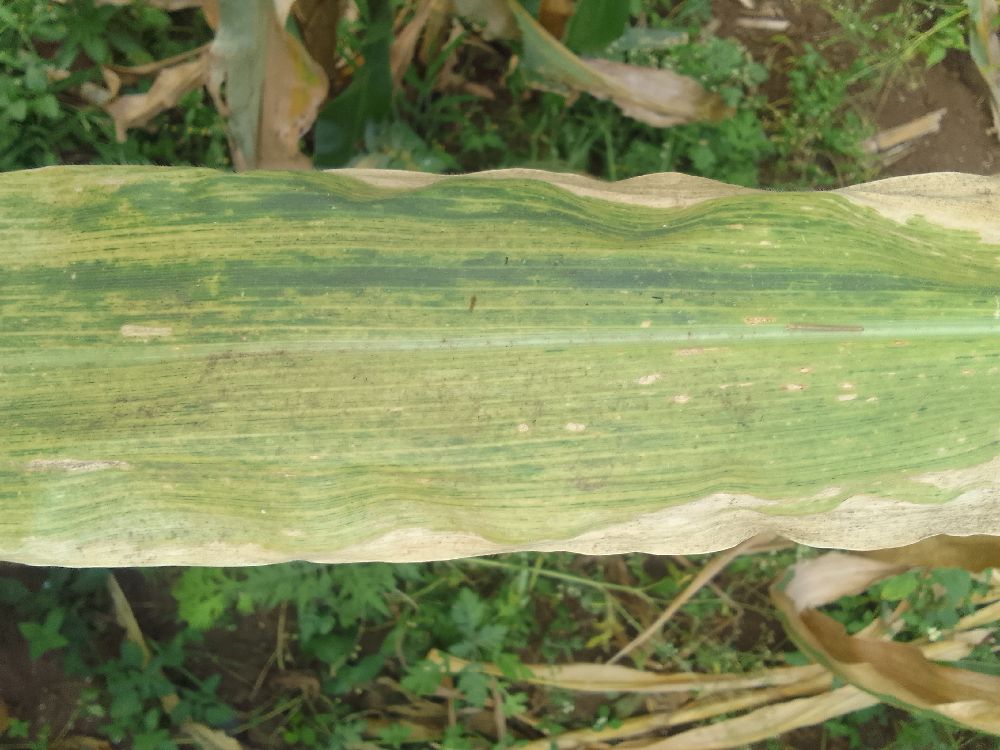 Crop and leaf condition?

maize, maize lethal necrosis
